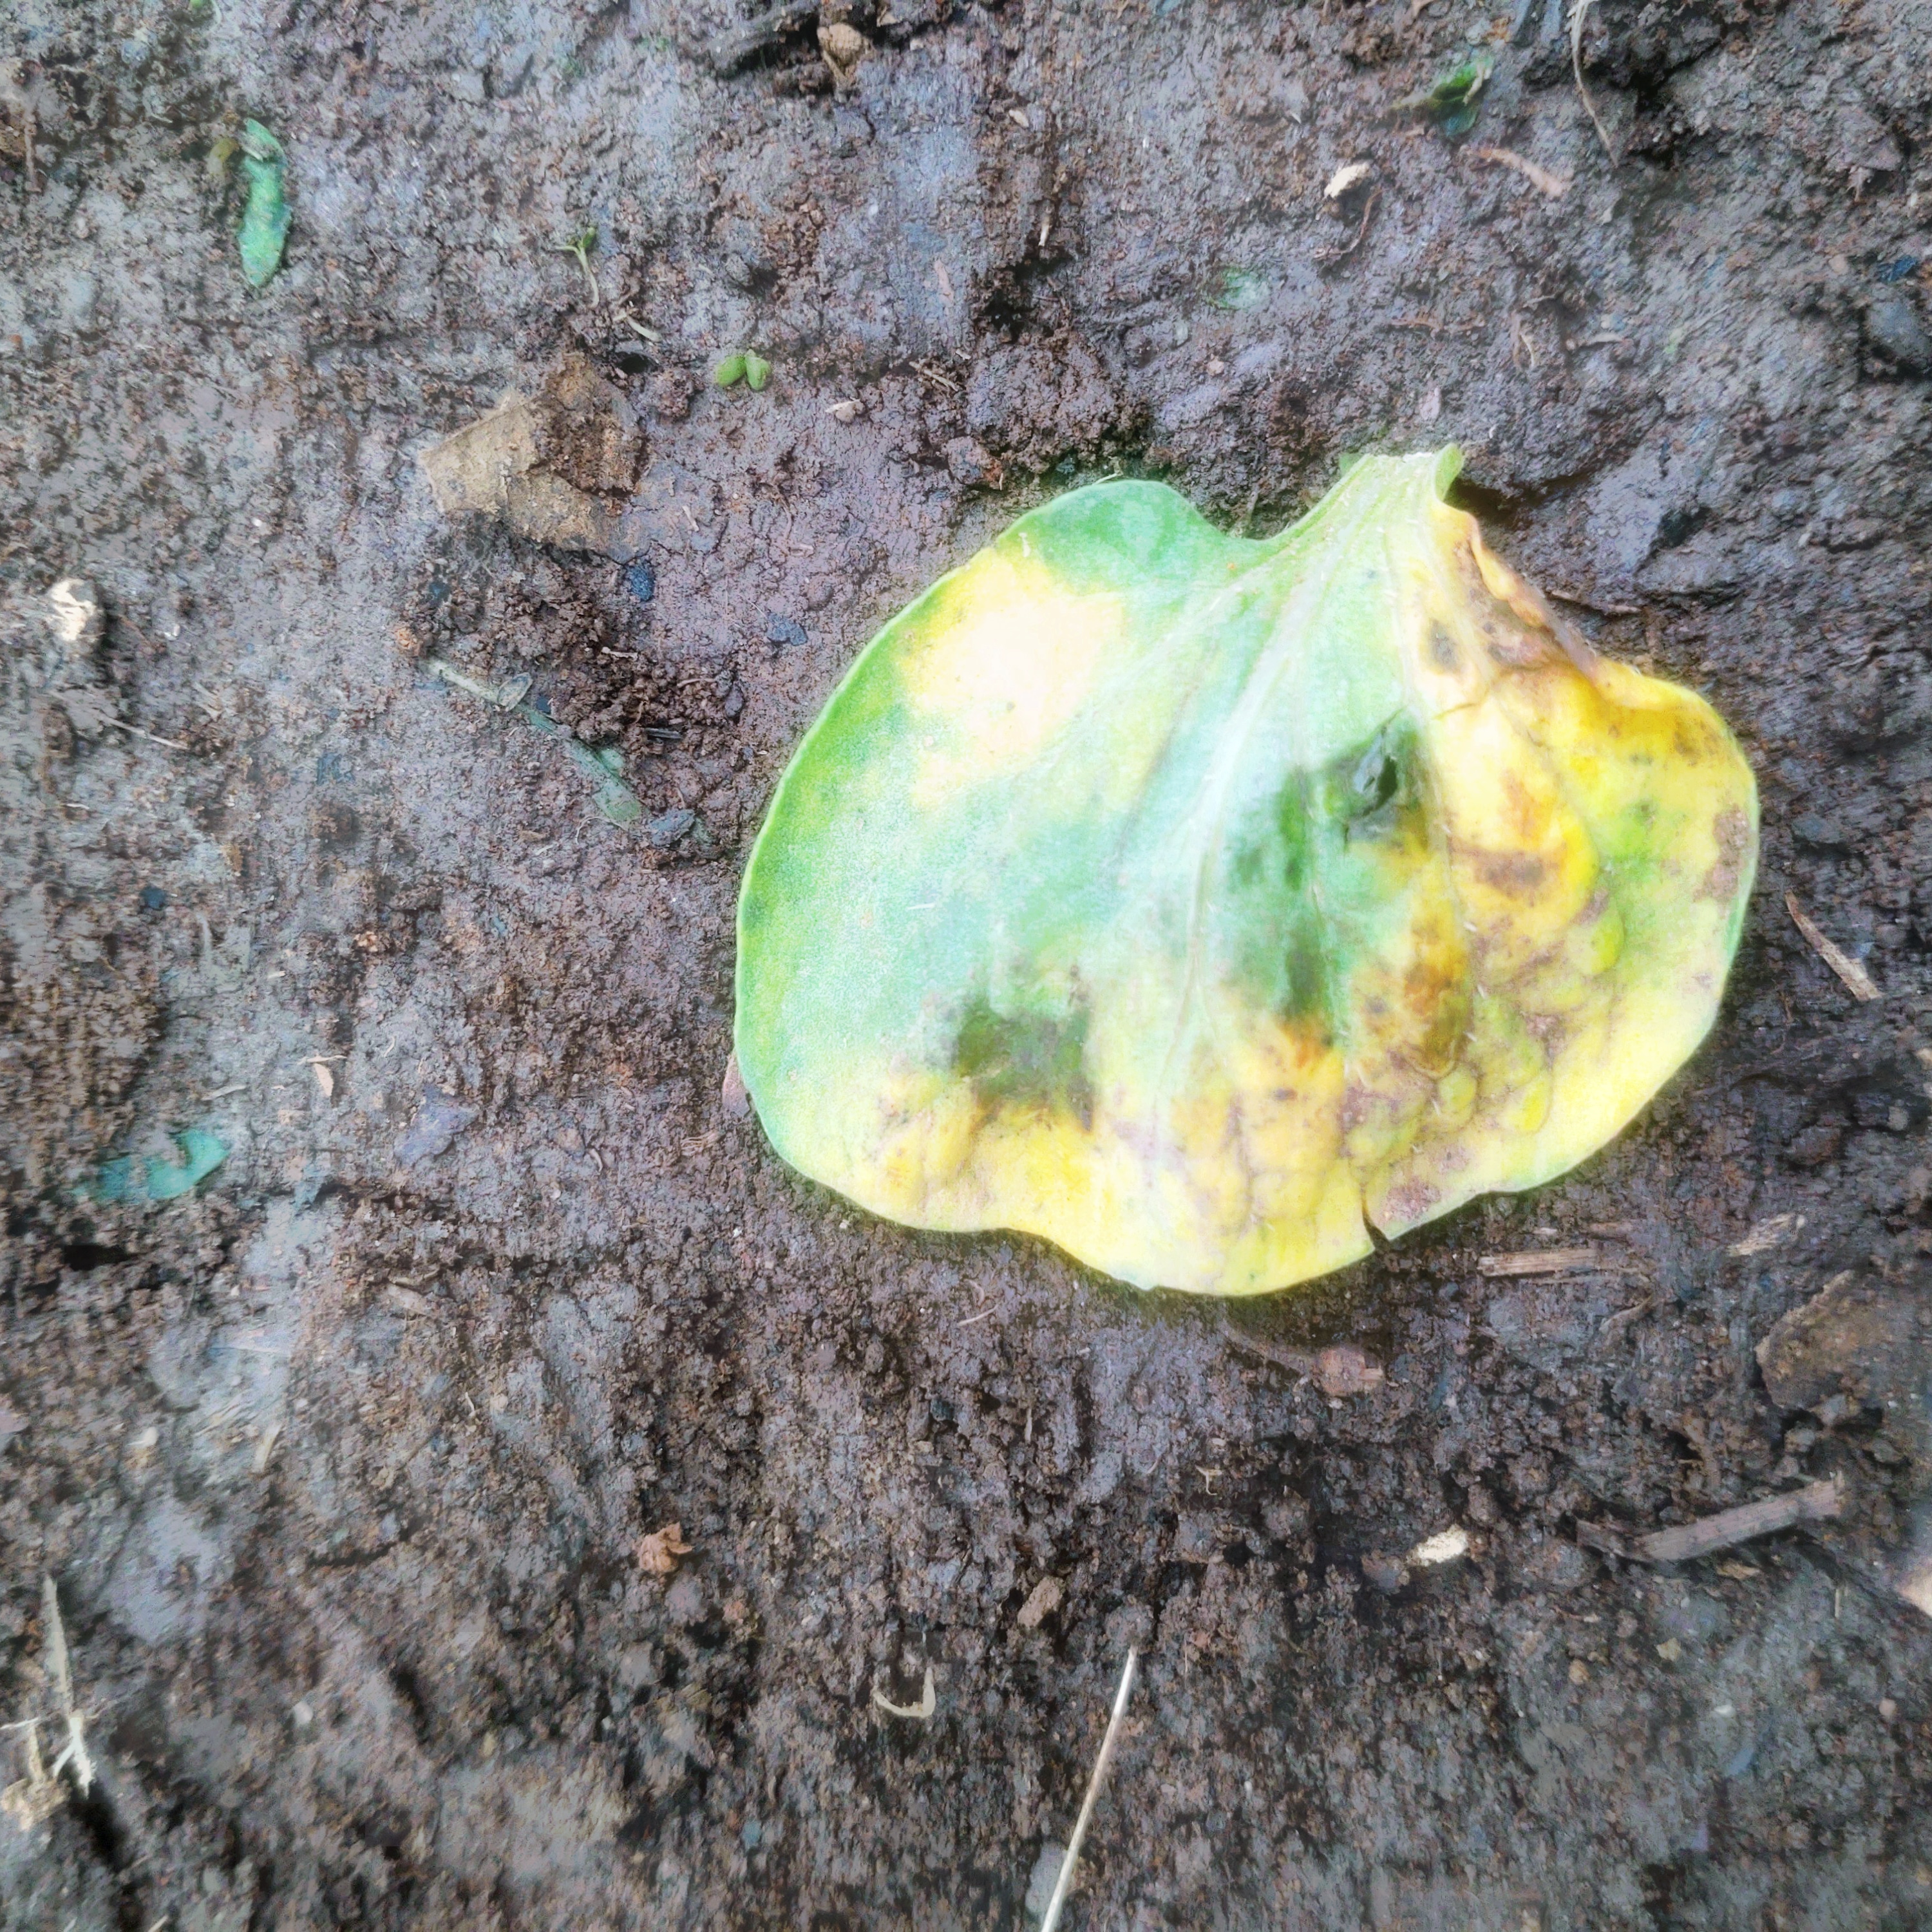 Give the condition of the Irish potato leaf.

late blight
